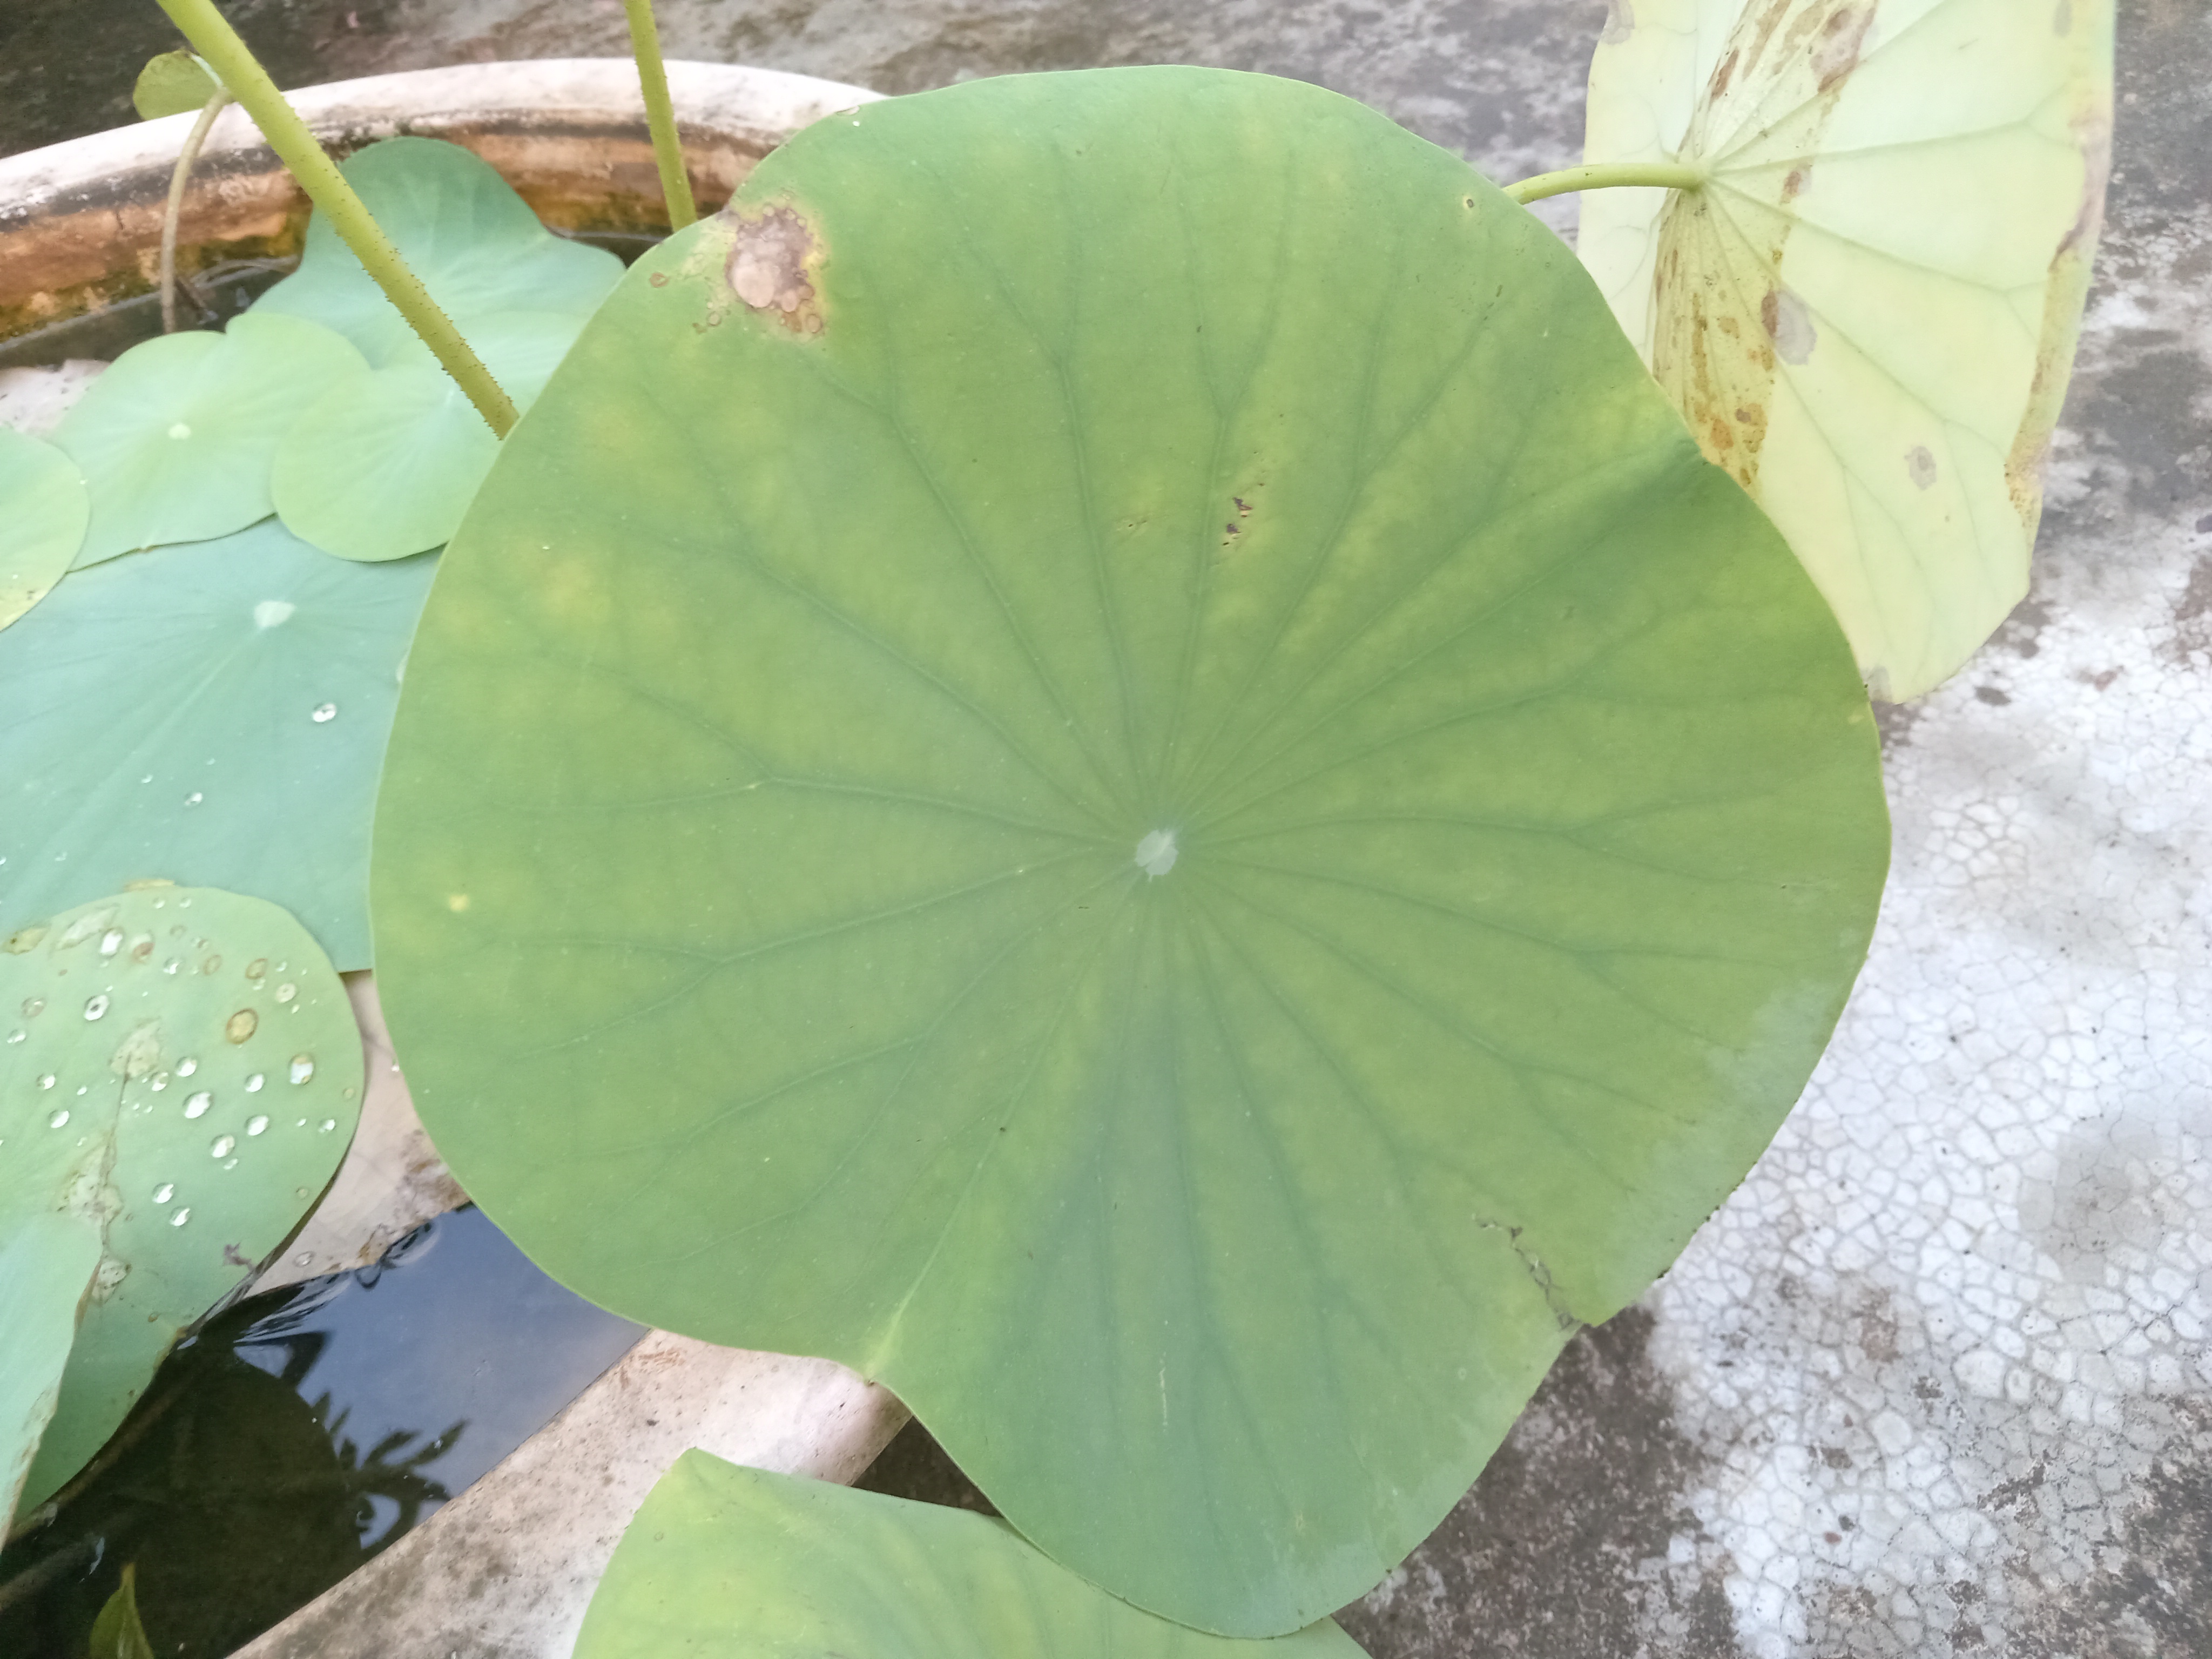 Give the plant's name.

lotus
